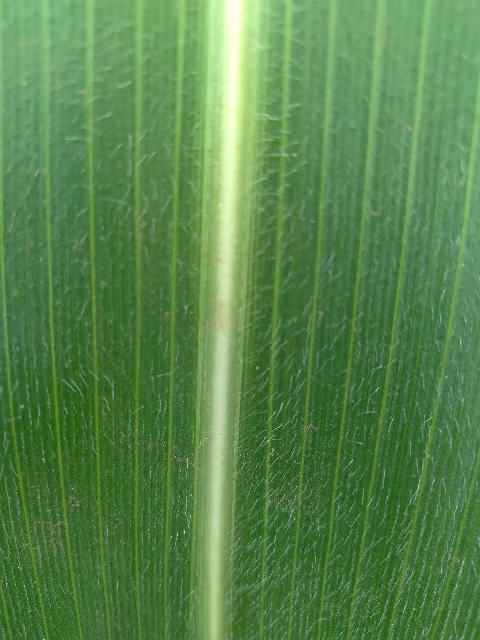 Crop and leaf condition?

maize, healthy
